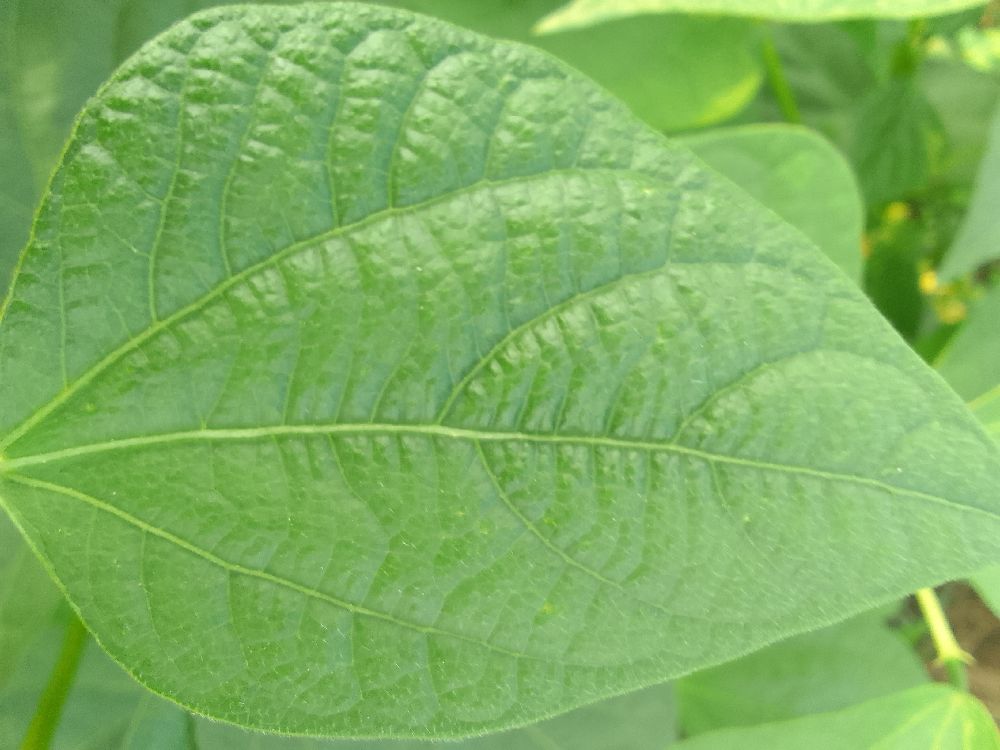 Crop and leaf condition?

common bean, healthy
